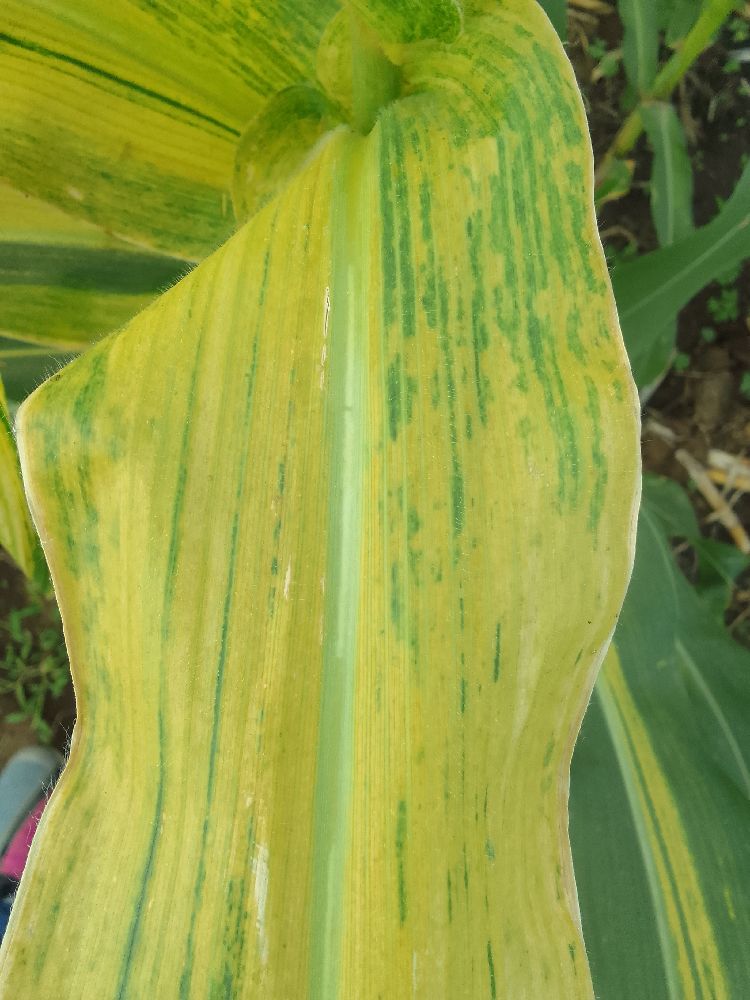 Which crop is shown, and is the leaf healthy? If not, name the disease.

maize, maize lethal necrosis
